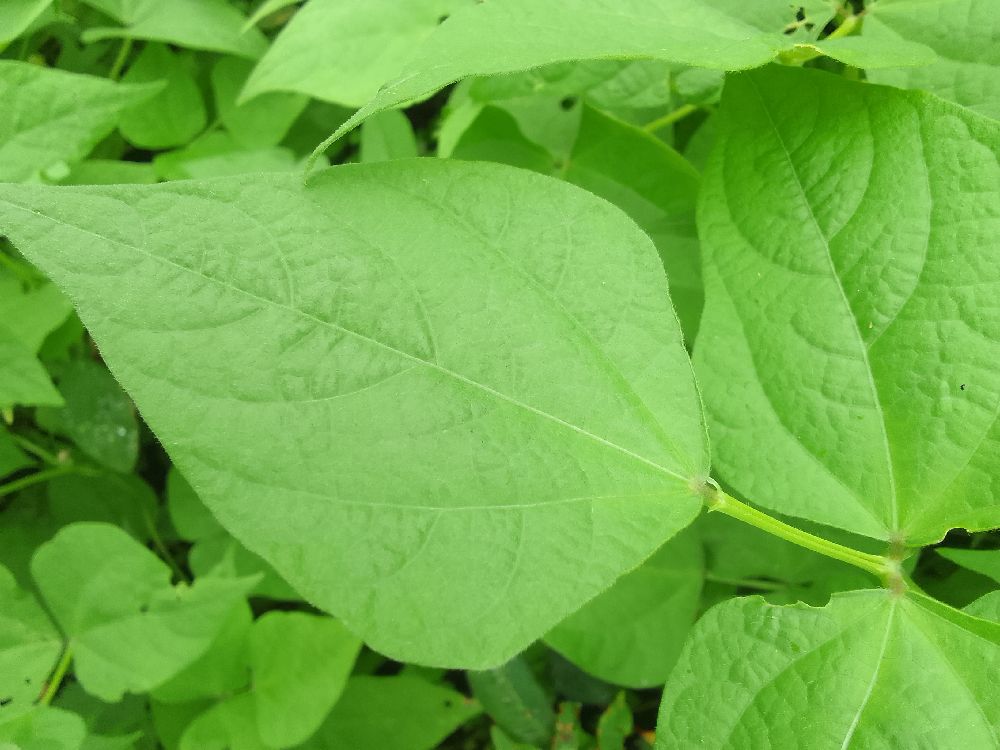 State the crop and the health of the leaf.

common bean, healthy
